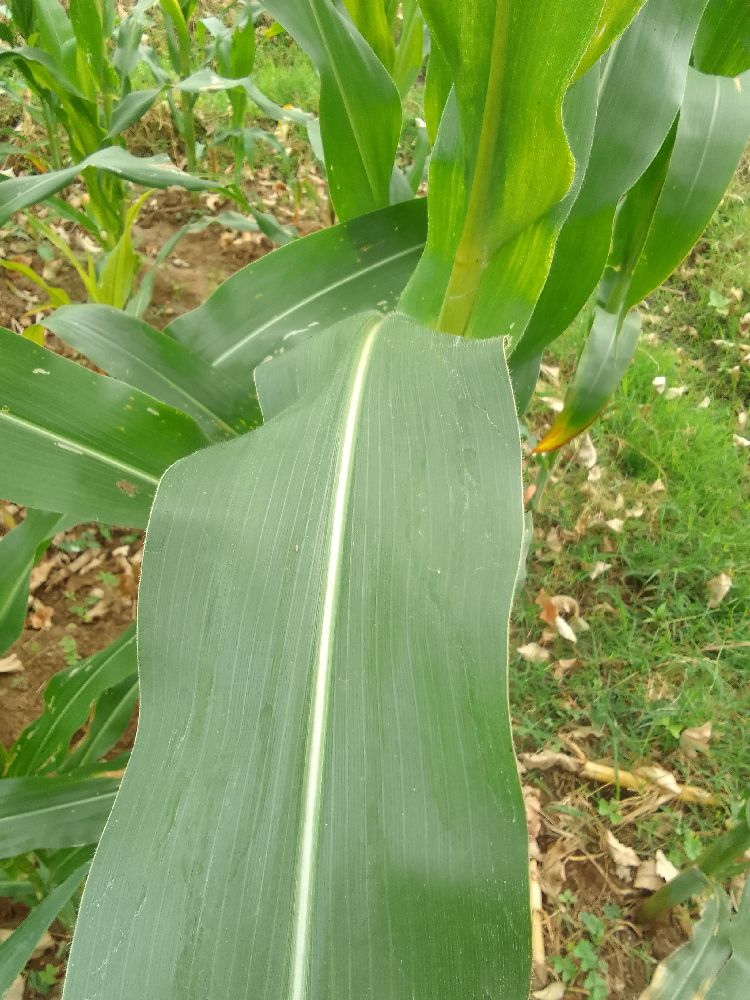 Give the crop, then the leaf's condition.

maize, healthy
